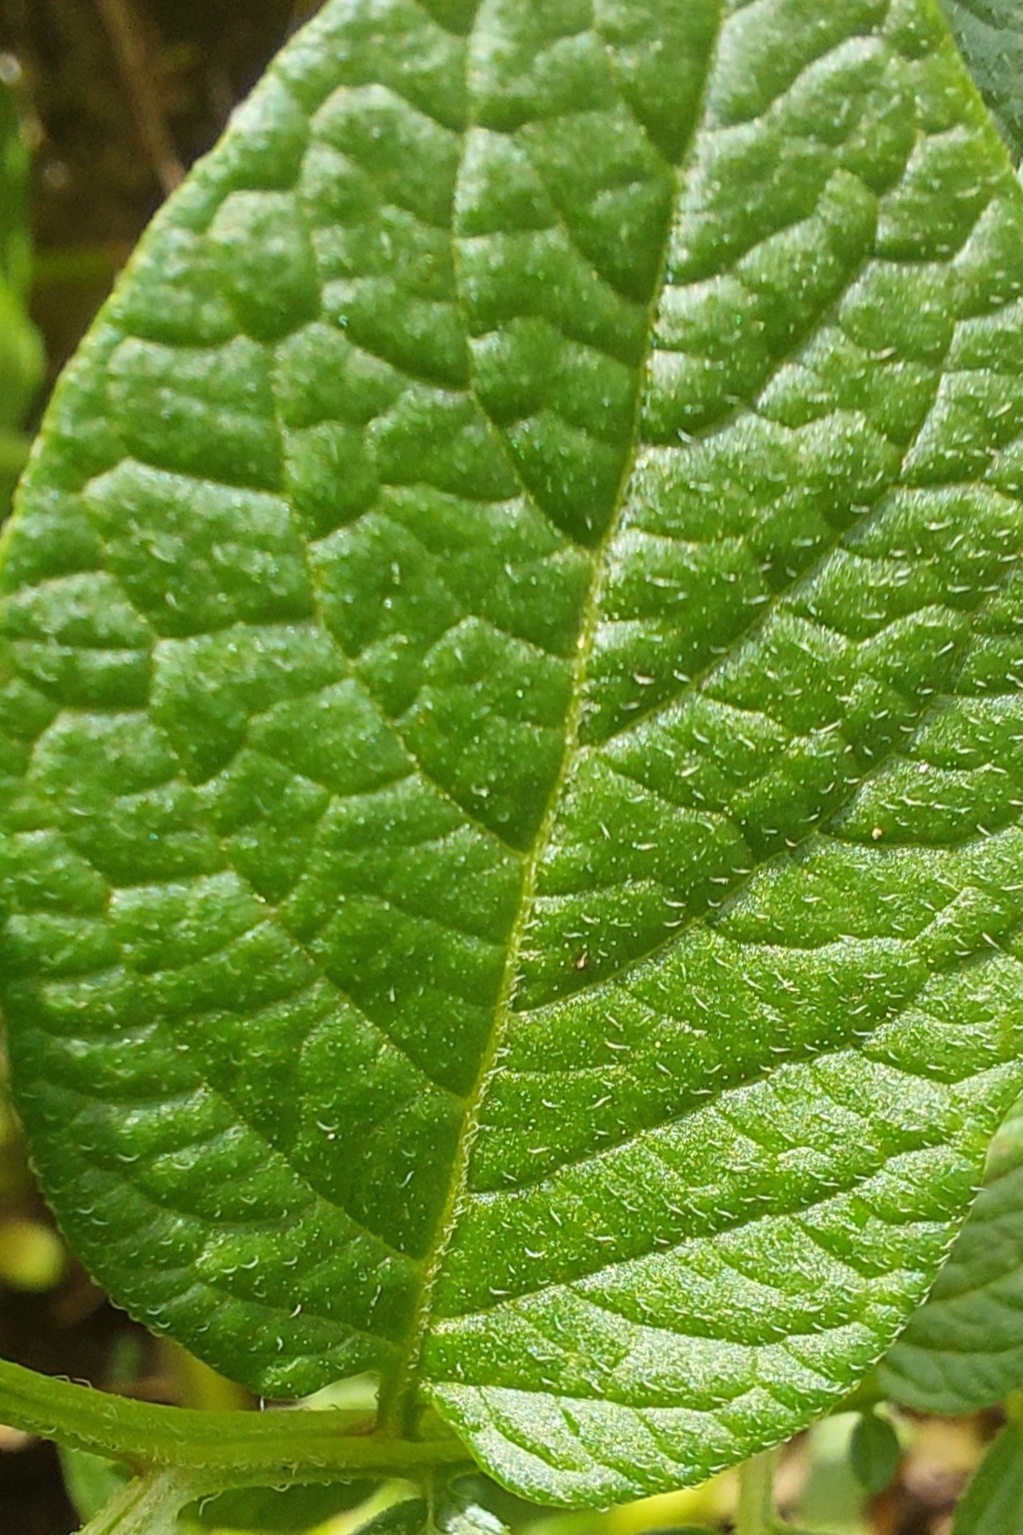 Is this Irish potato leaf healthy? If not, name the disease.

healthy
